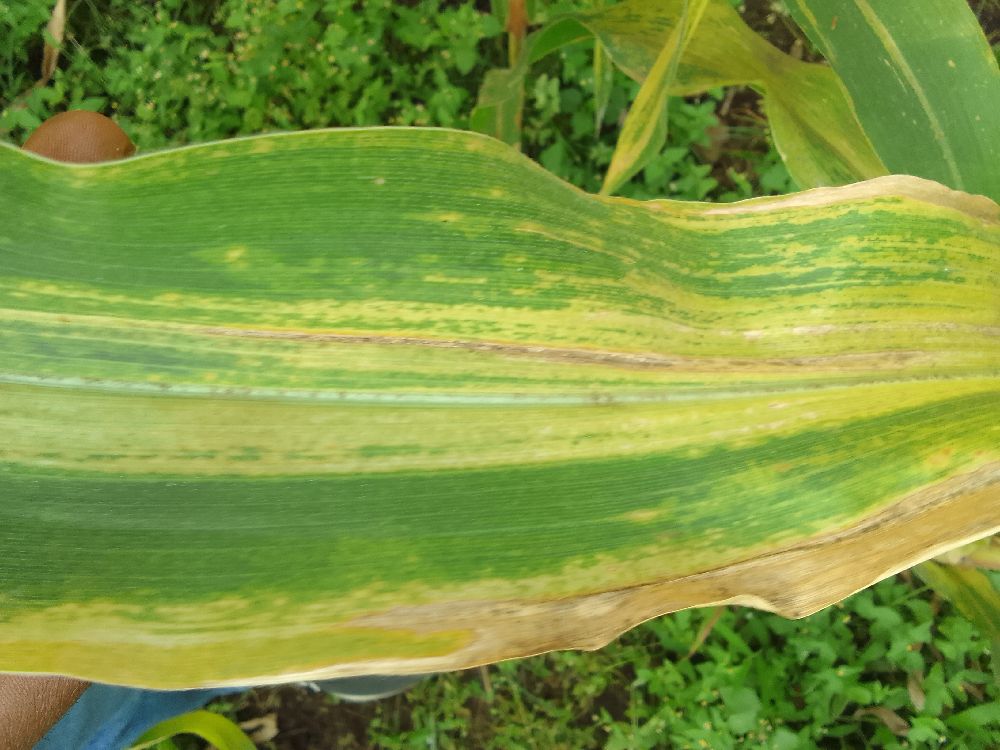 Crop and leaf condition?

maize, maize lethal necrosis
